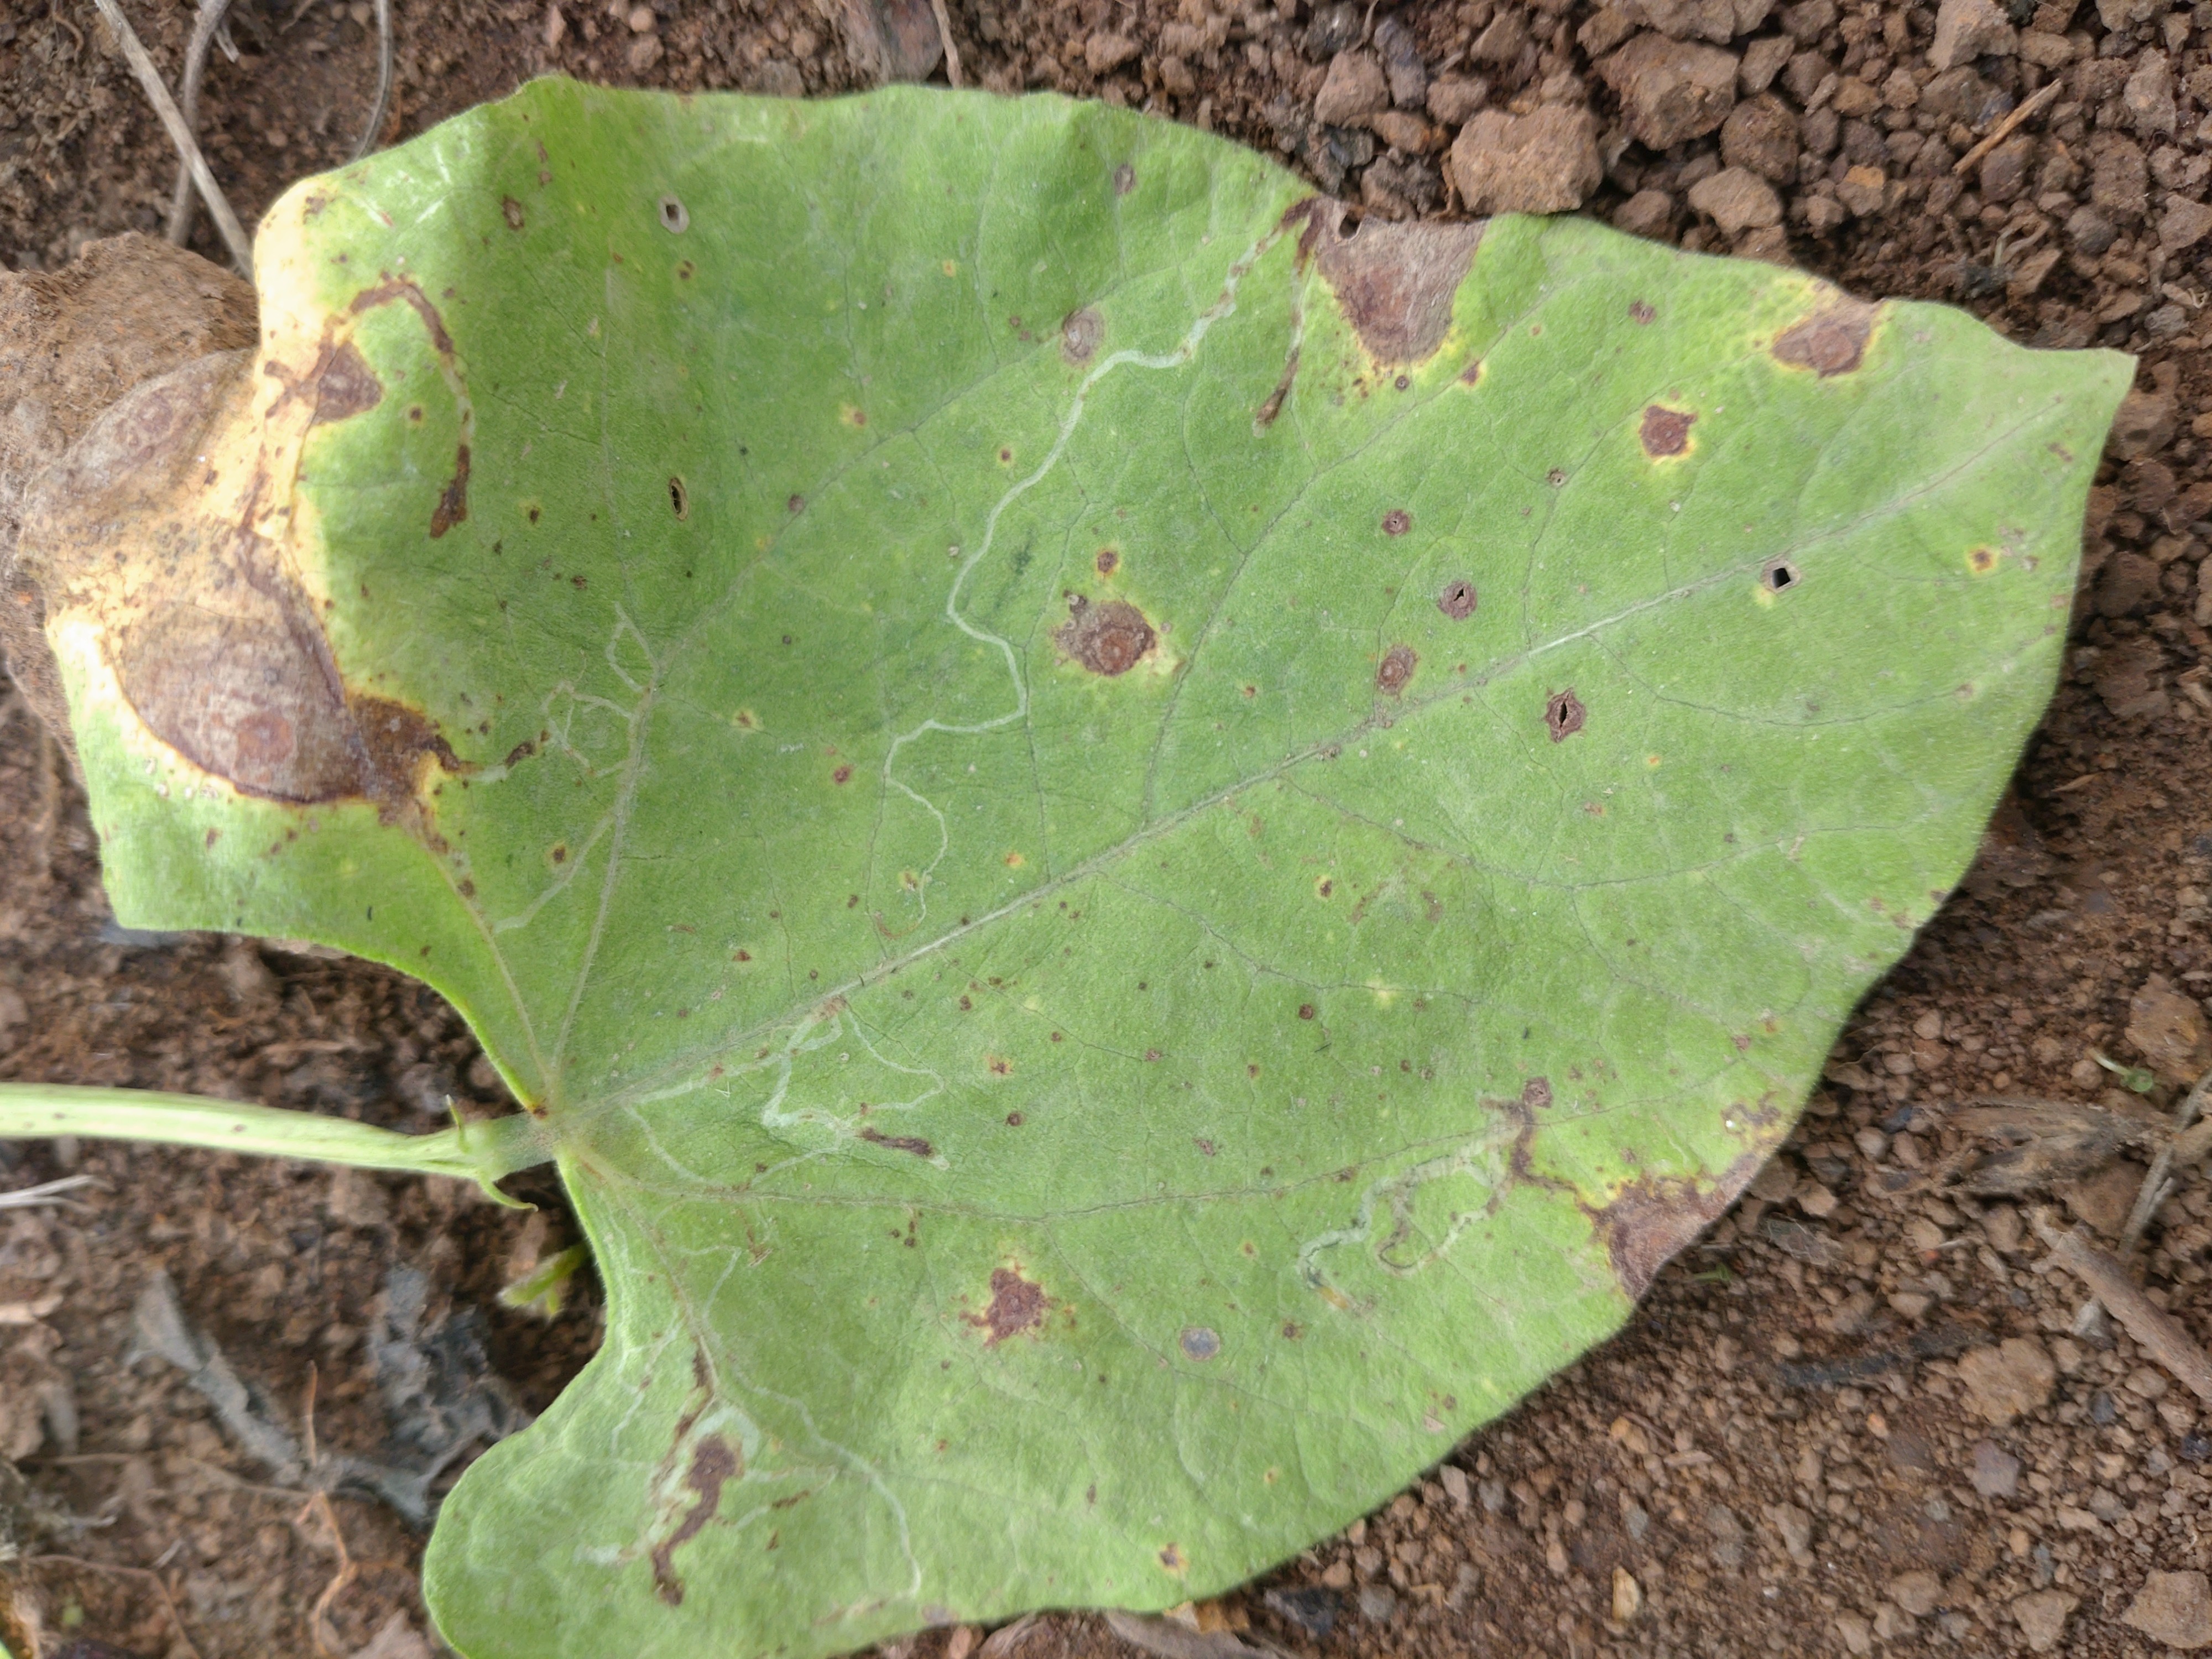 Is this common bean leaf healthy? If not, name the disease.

rust
